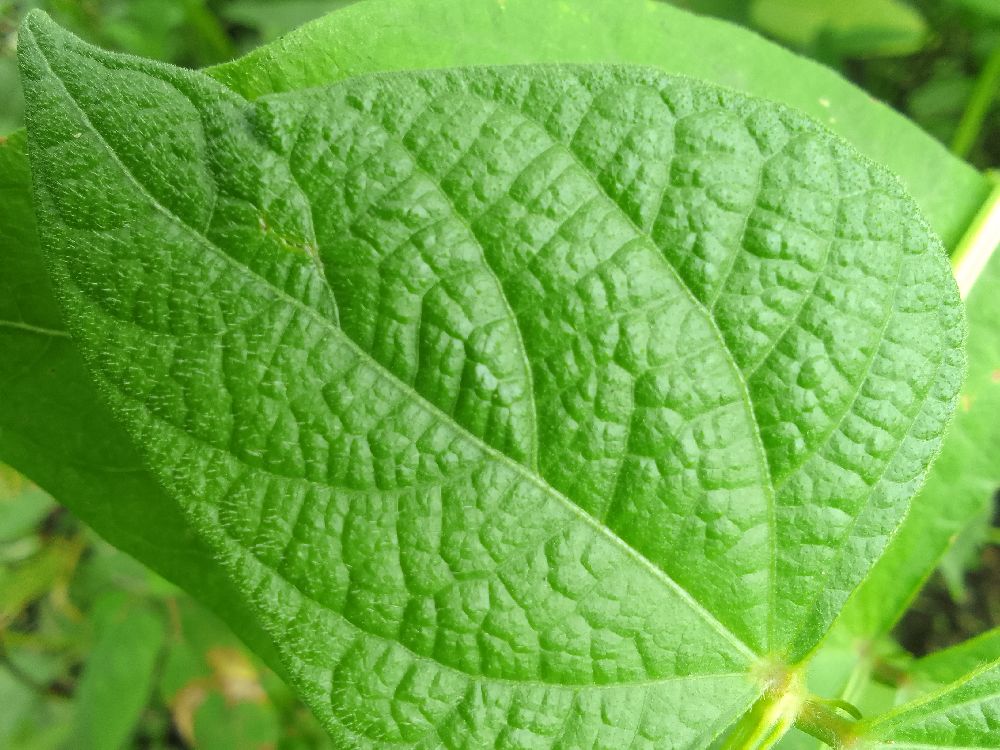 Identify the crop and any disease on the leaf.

common bean, healthy
